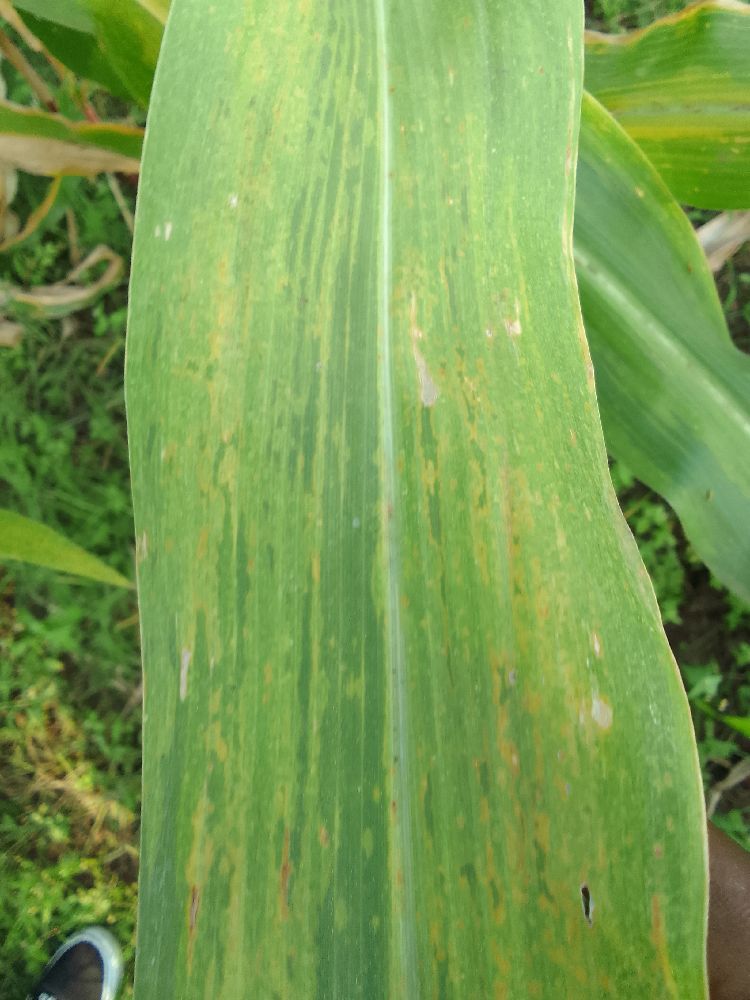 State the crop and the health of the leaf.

maize, maize lethal necrosis
